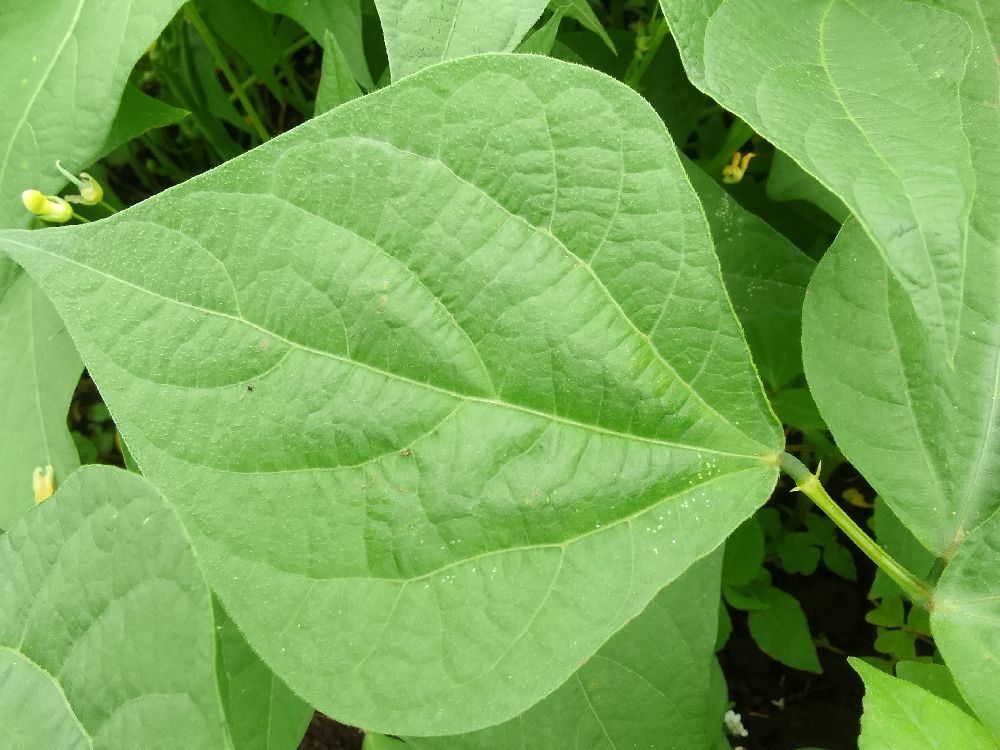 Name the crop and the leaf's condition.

common bean, healthy
